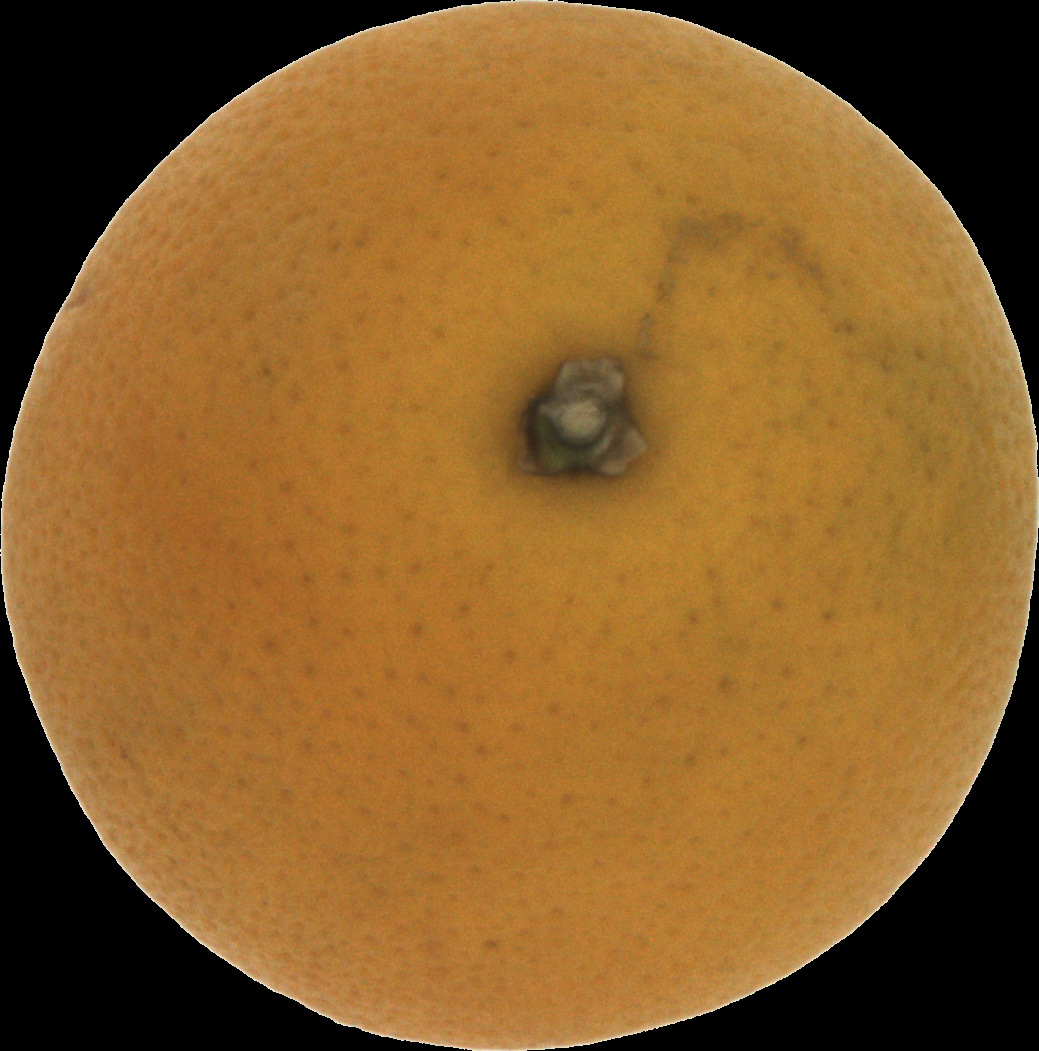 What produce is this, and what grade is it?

orange, bad
